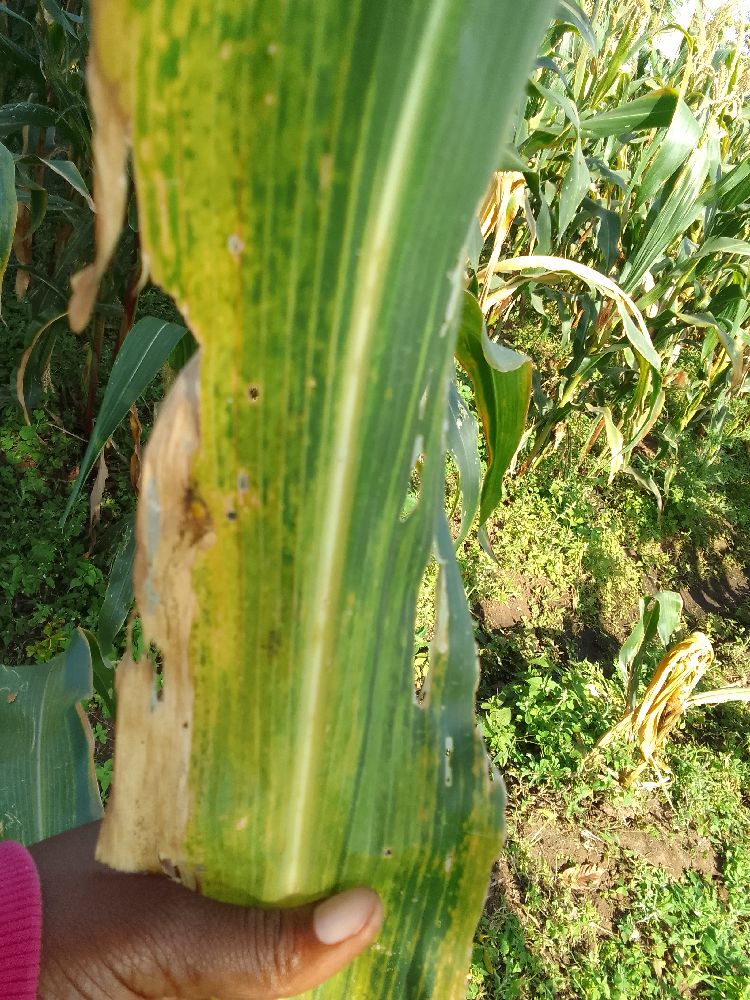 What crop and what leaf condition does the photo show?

maize, maize lethal necrosis
